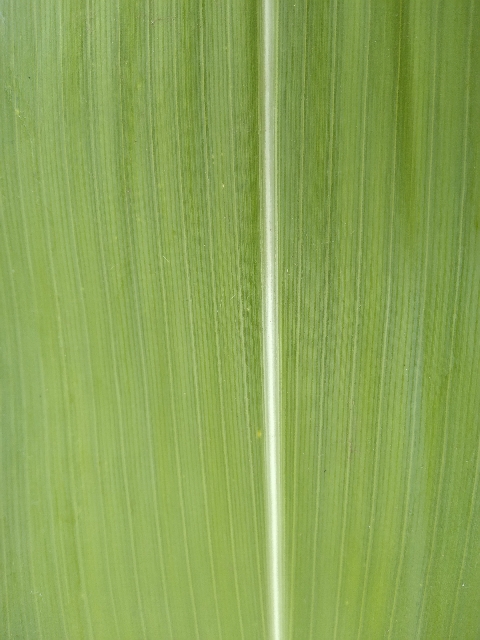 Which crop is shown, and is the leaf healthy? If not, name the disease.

maize, healthy
